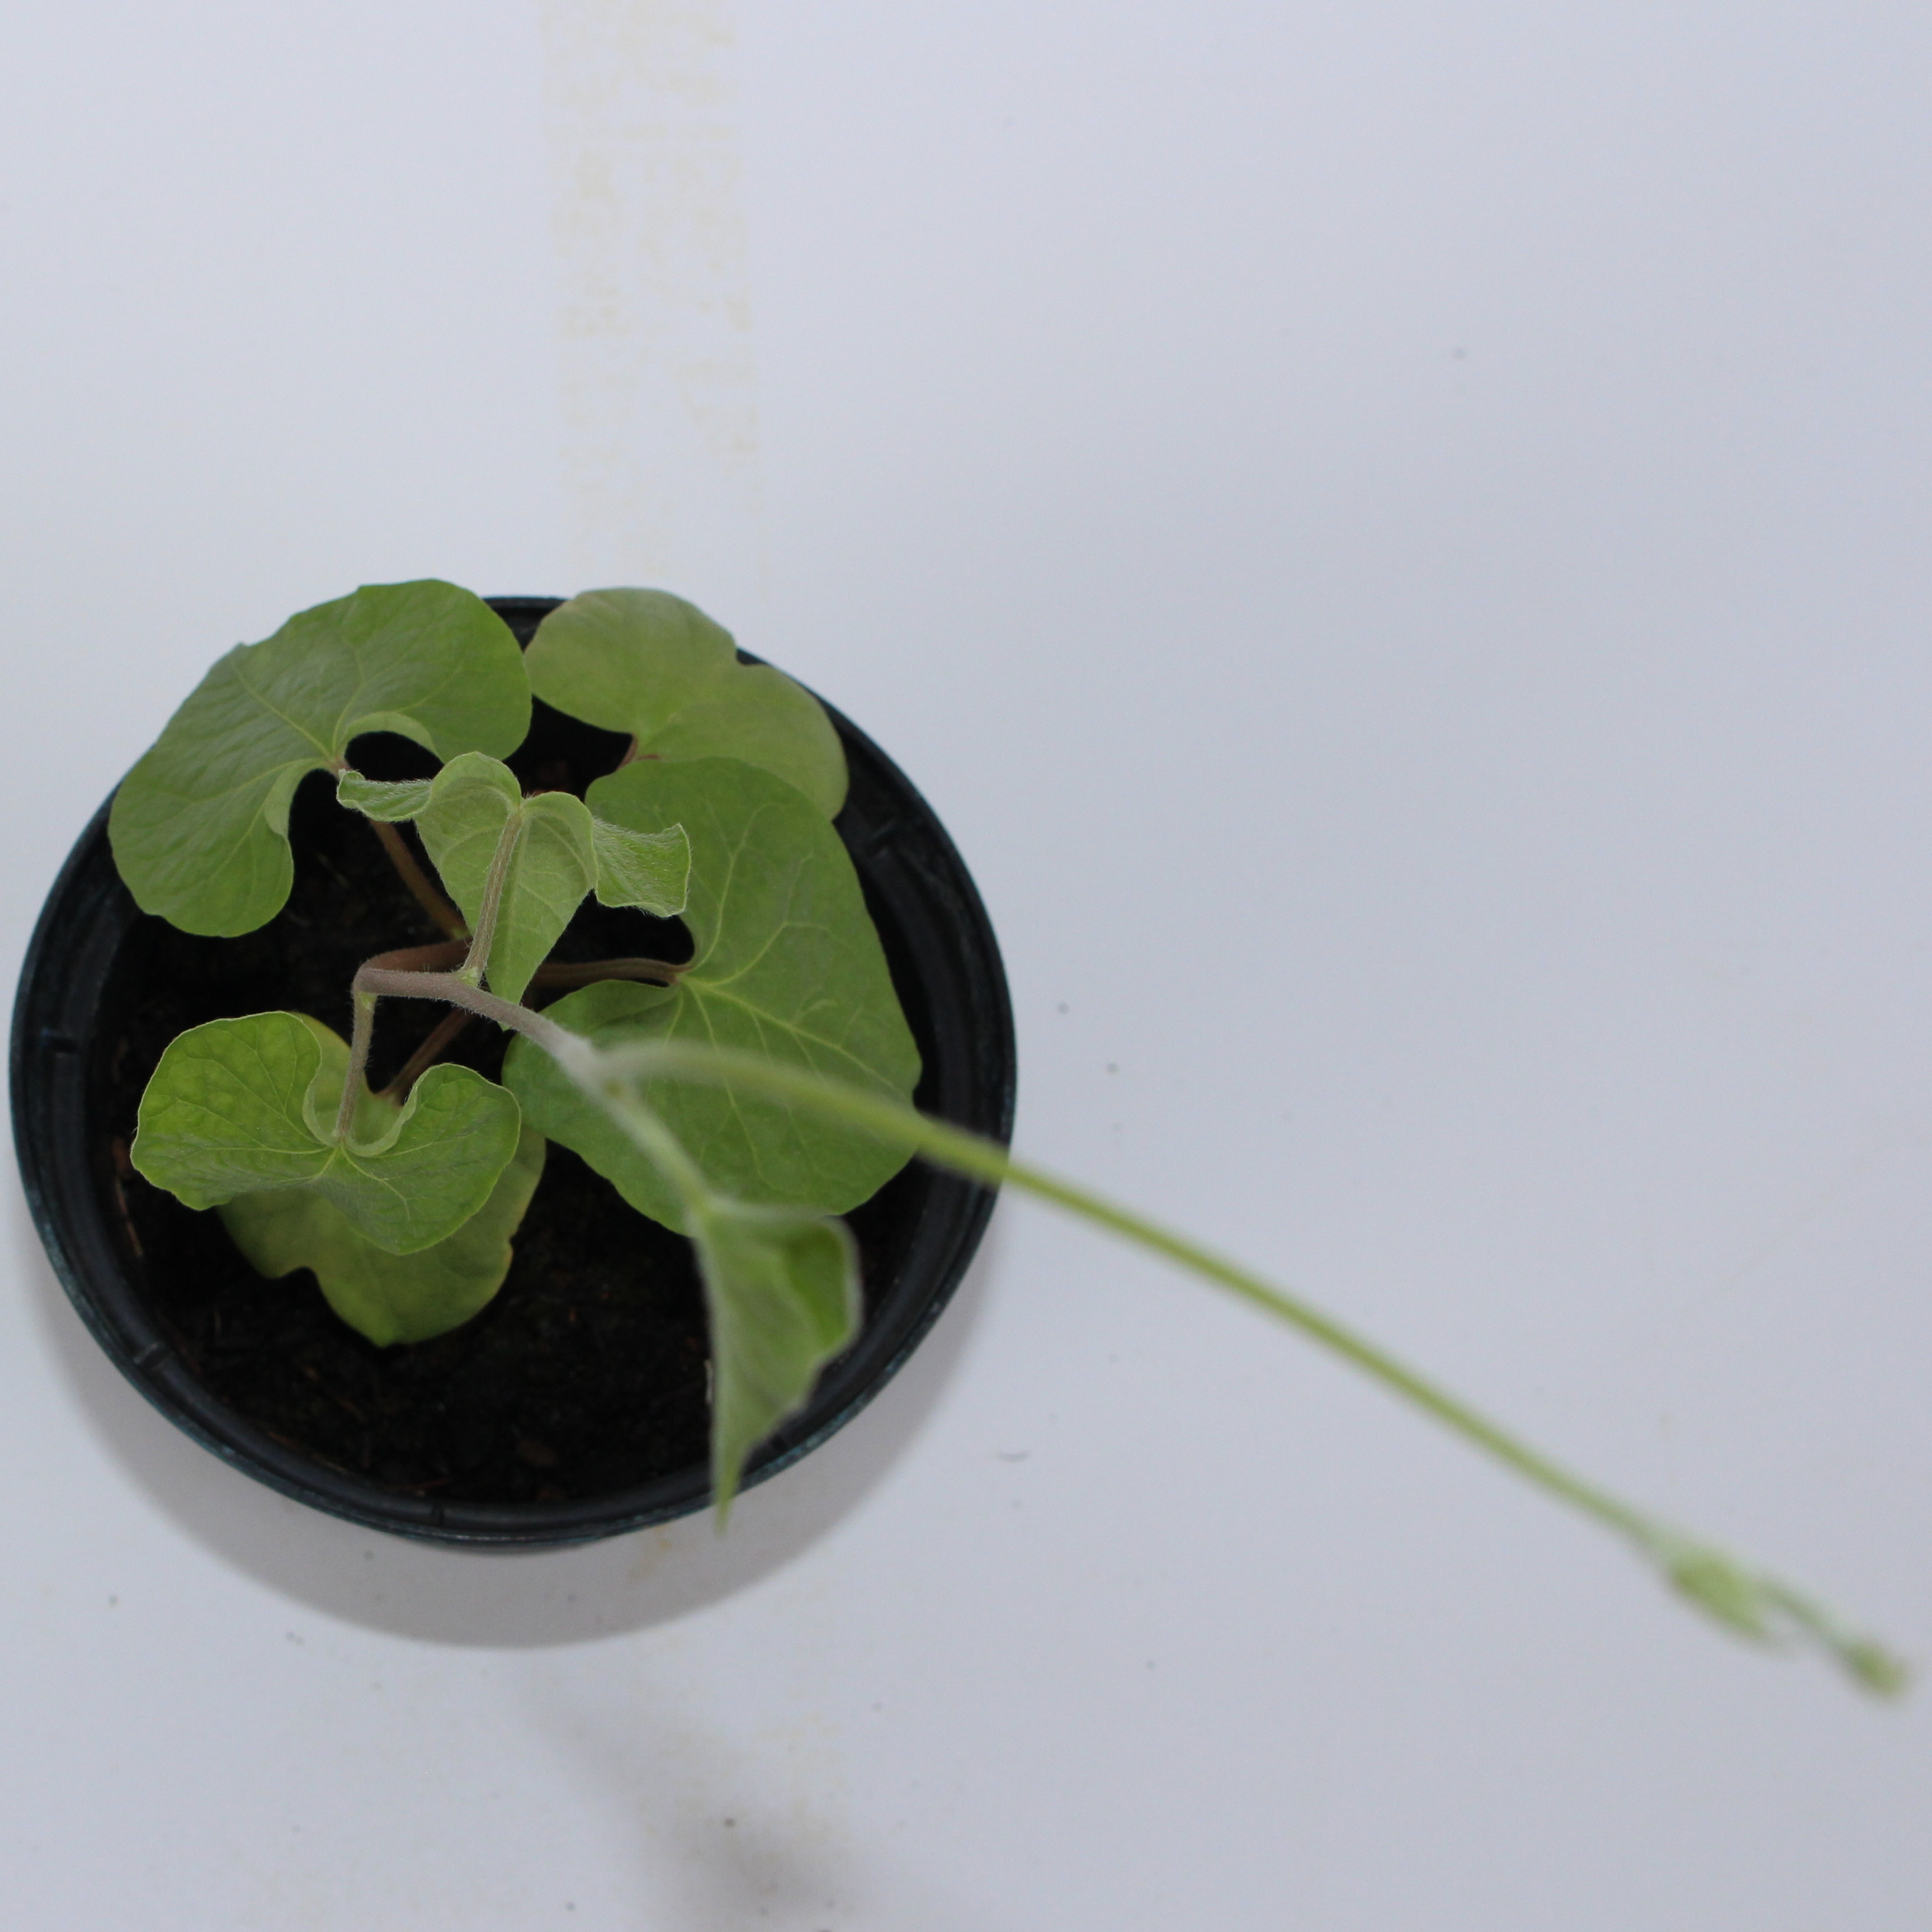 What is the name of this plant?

Convolvulus arvensis
